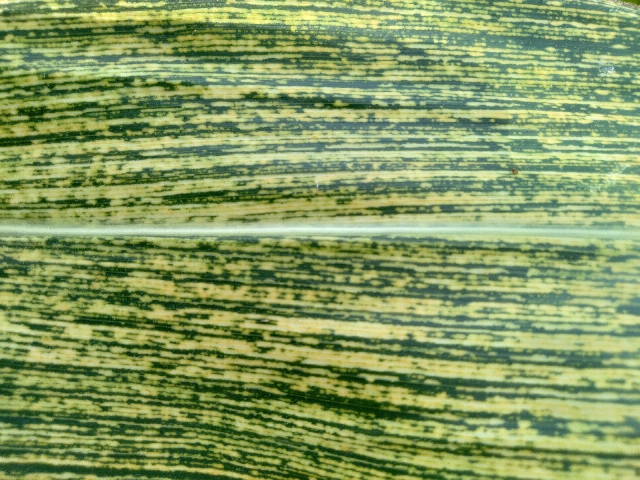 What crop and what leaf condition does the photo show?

maize, maize streak virus
